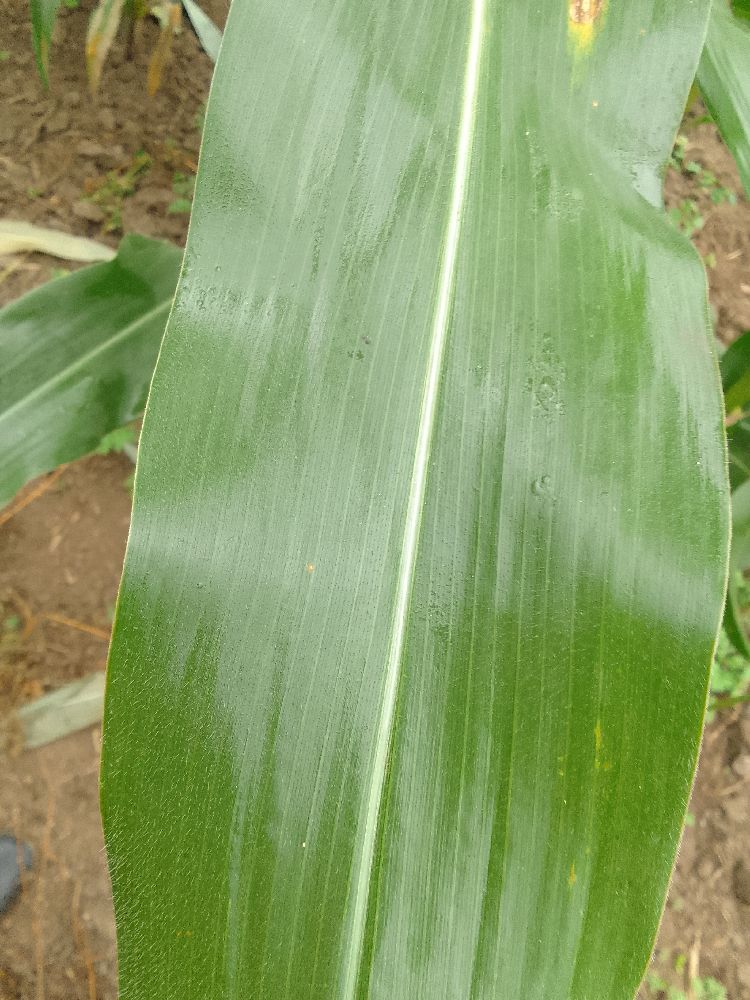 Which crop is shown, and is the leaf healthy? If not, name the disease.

maize, healthy
